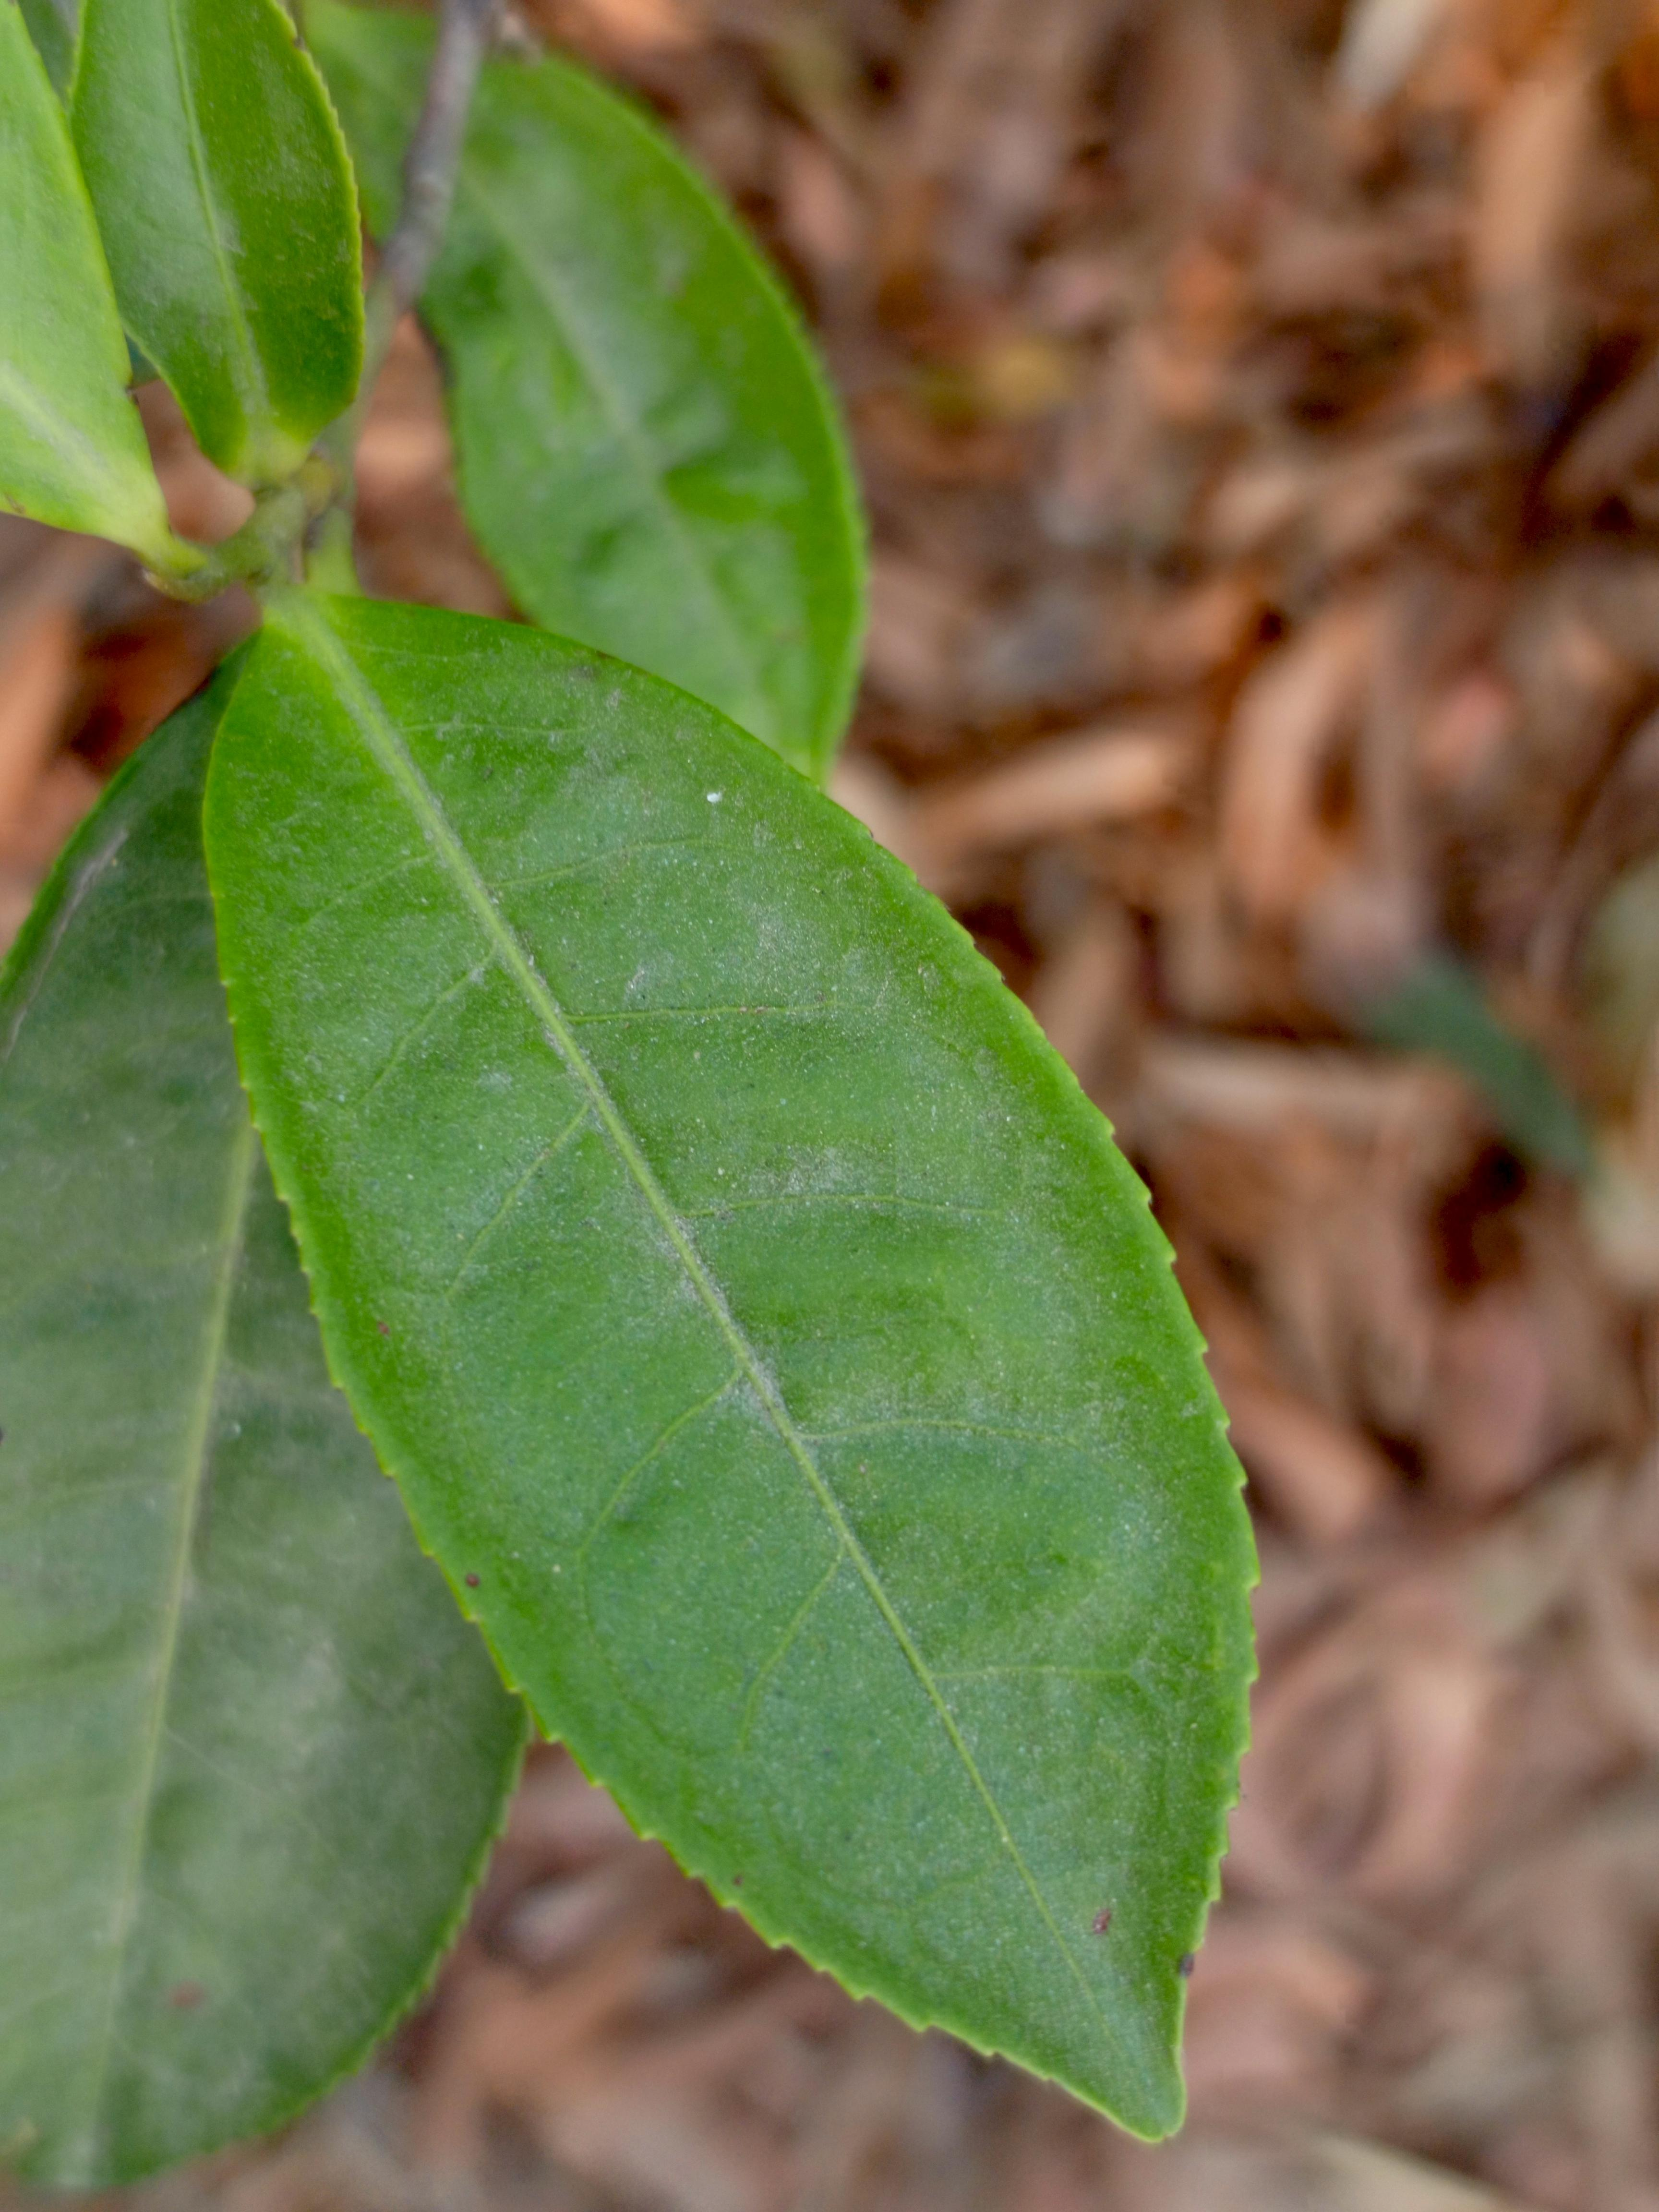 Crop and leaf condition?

tea, healthy leaf
